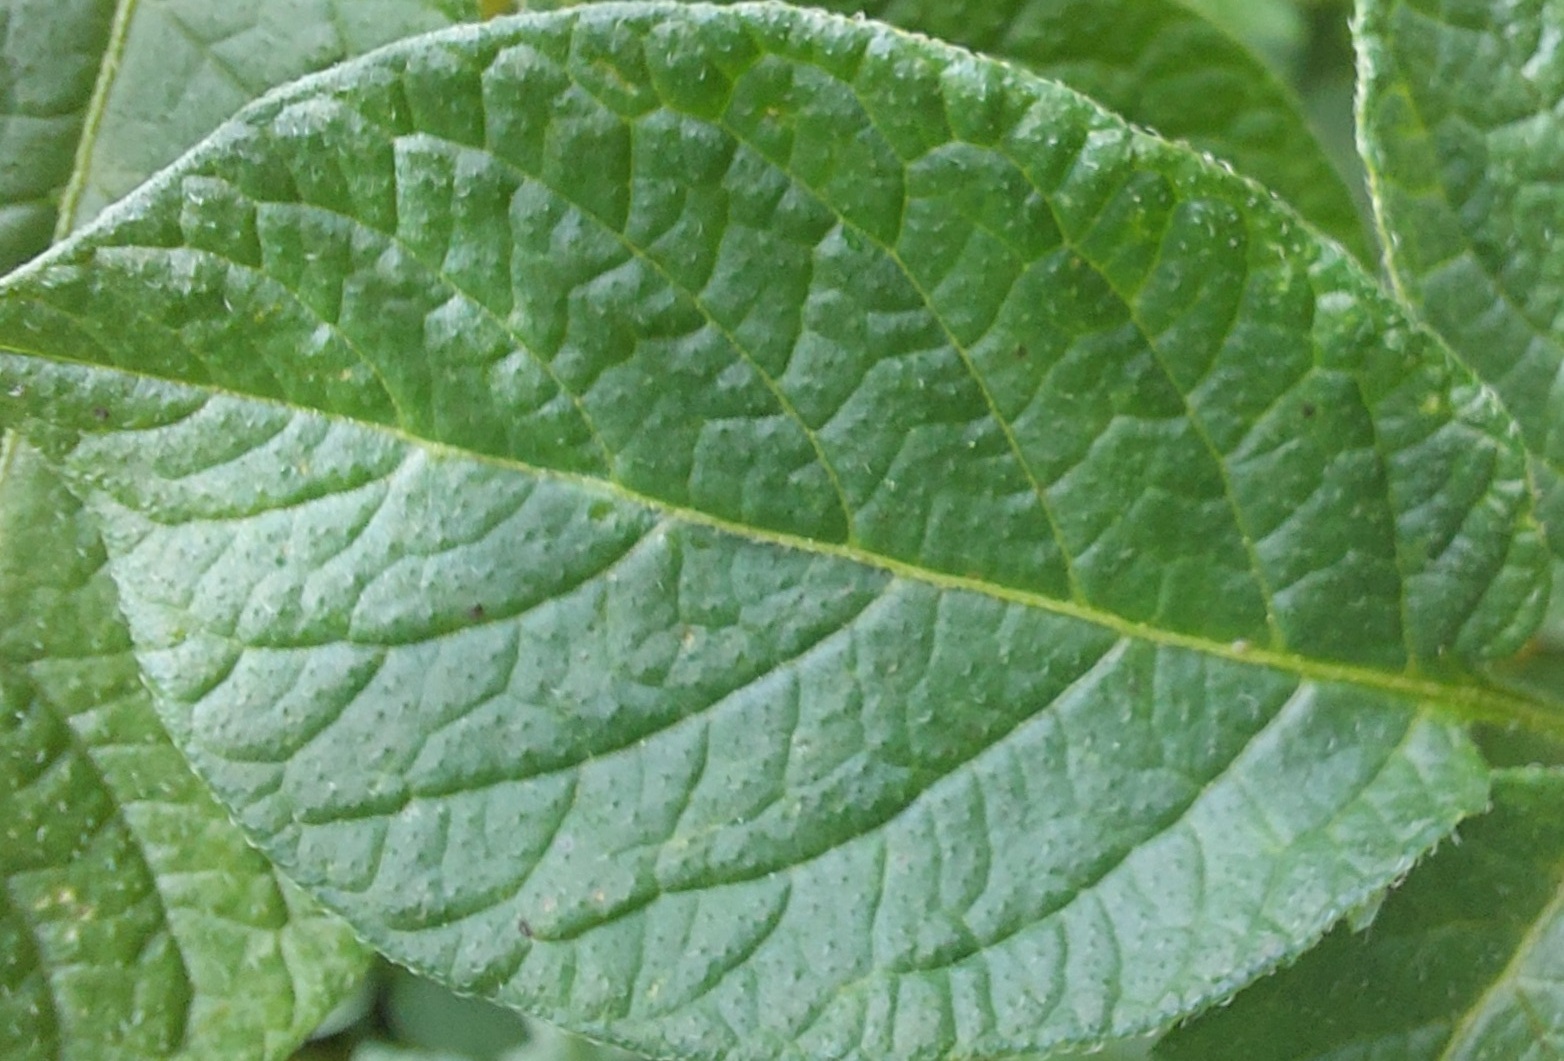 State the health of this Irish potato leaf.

healthy
